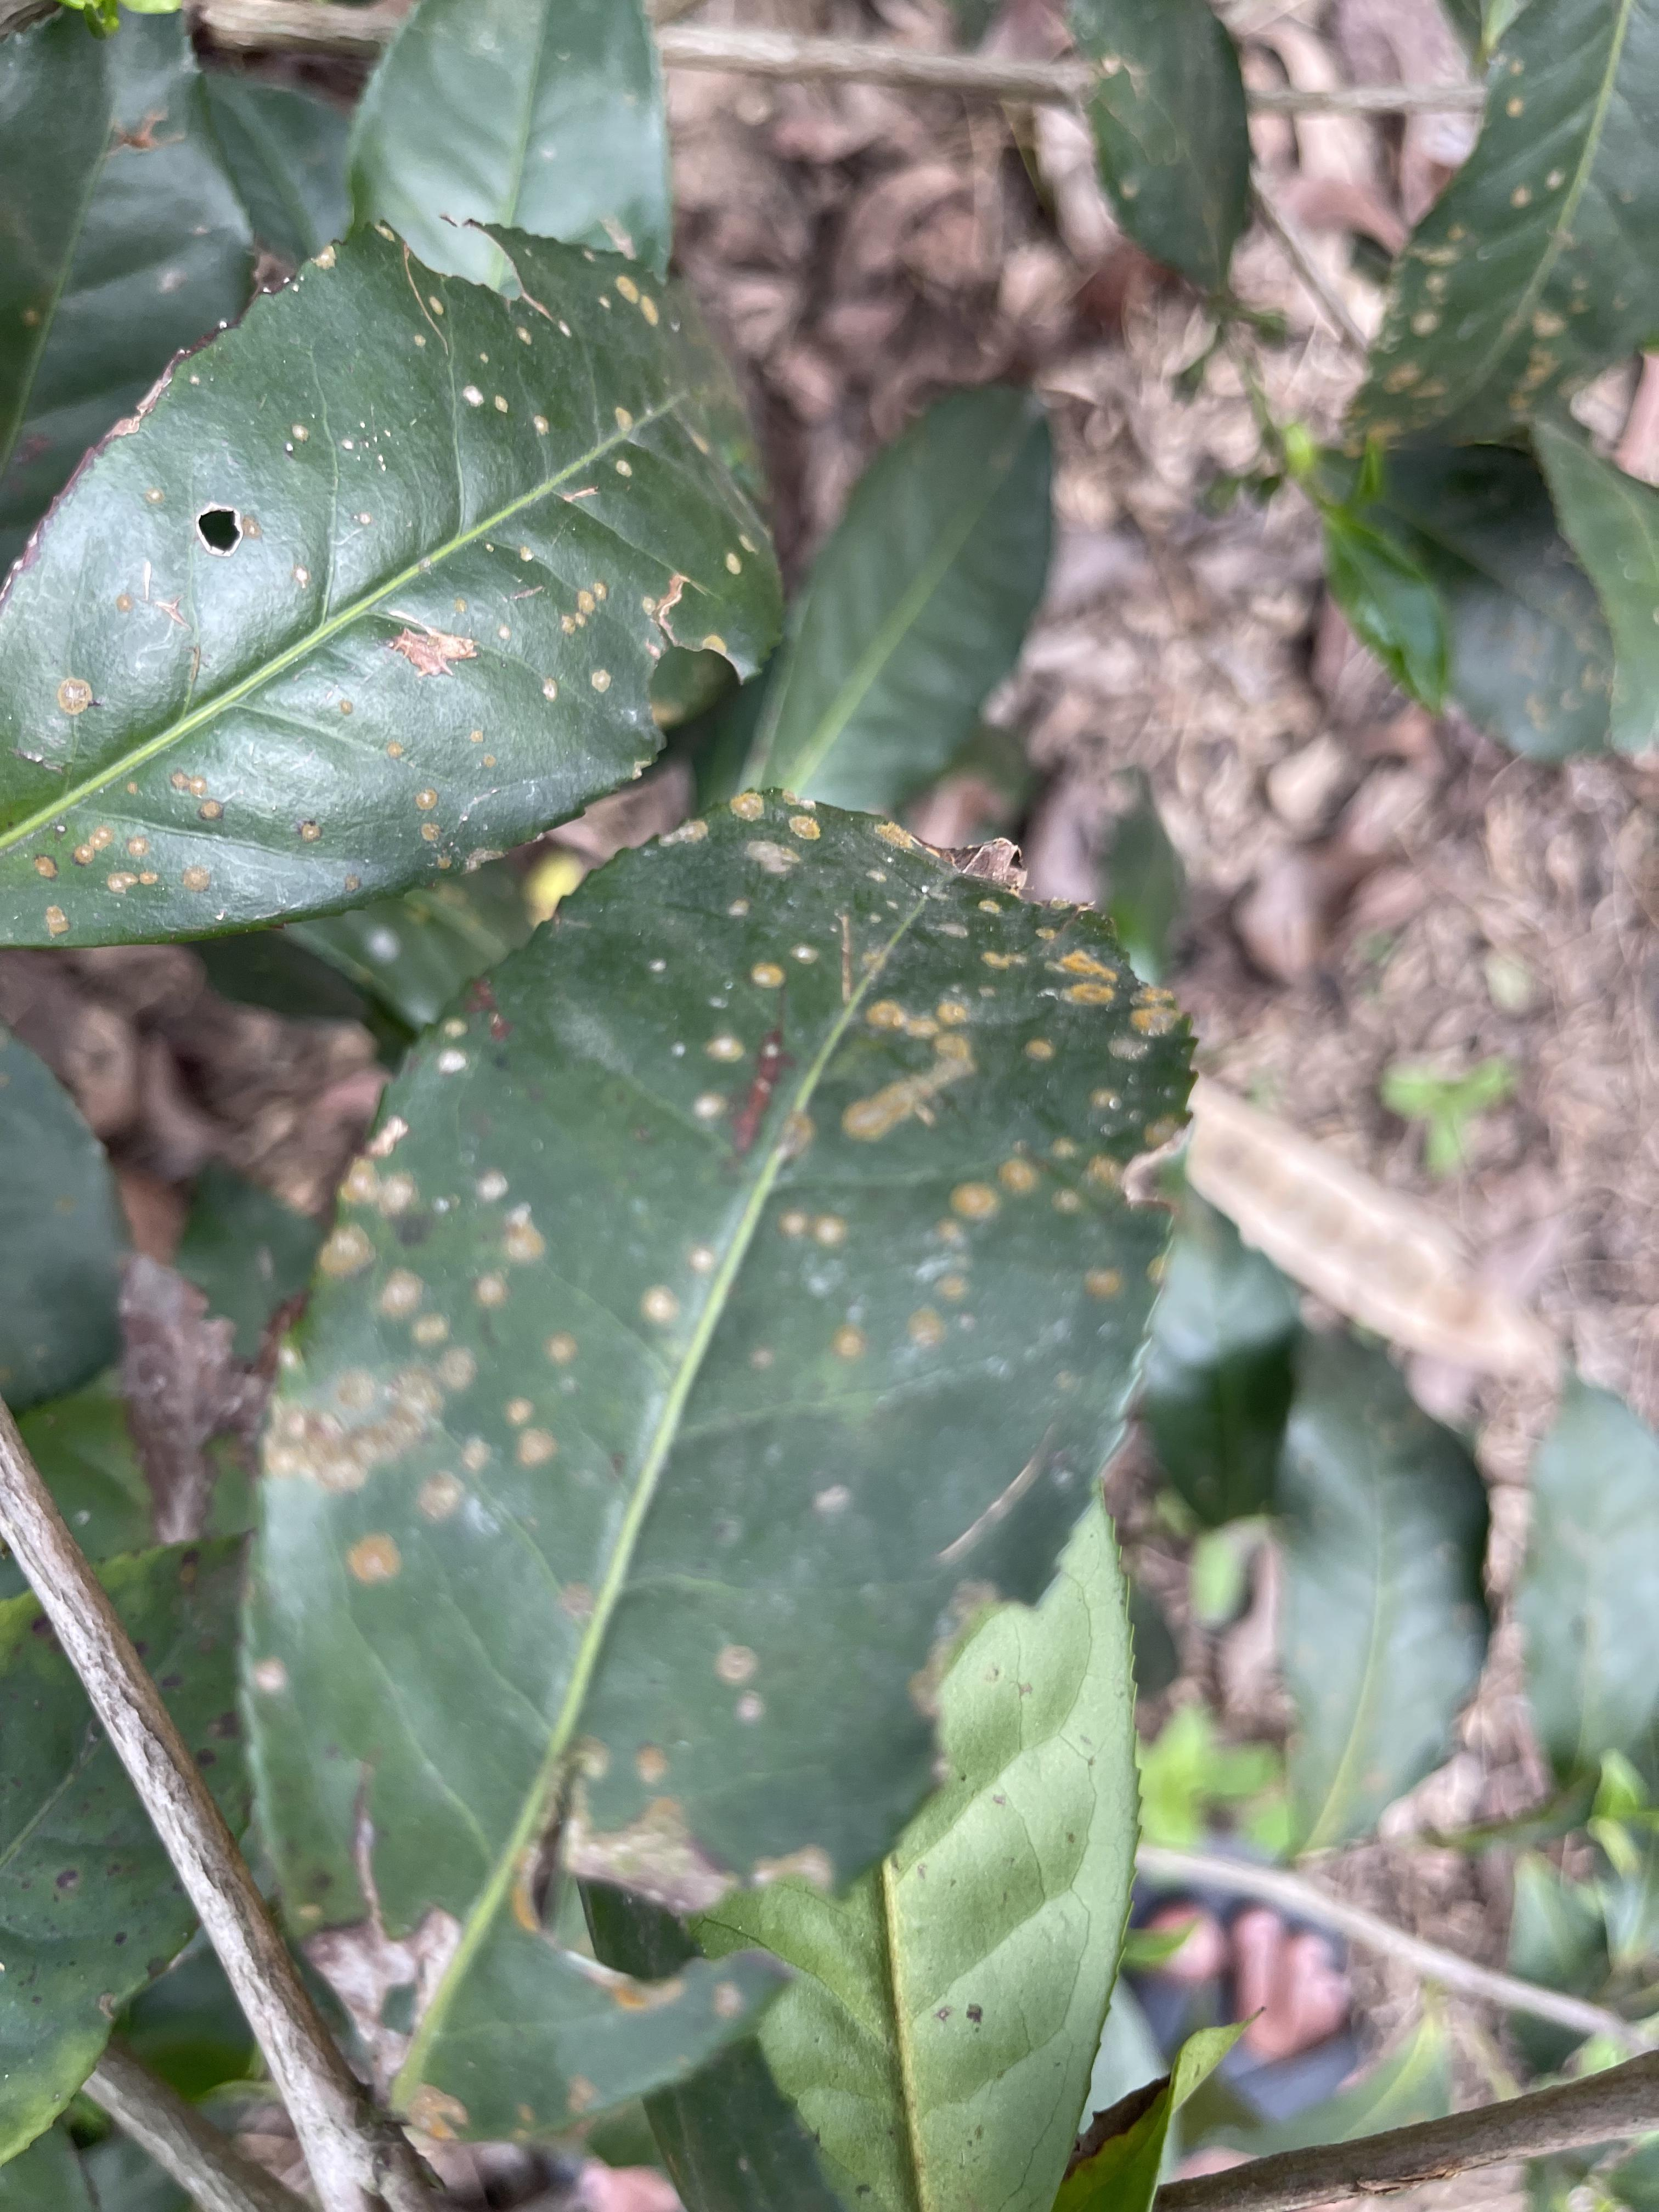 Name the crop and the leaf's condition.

tea, blight
